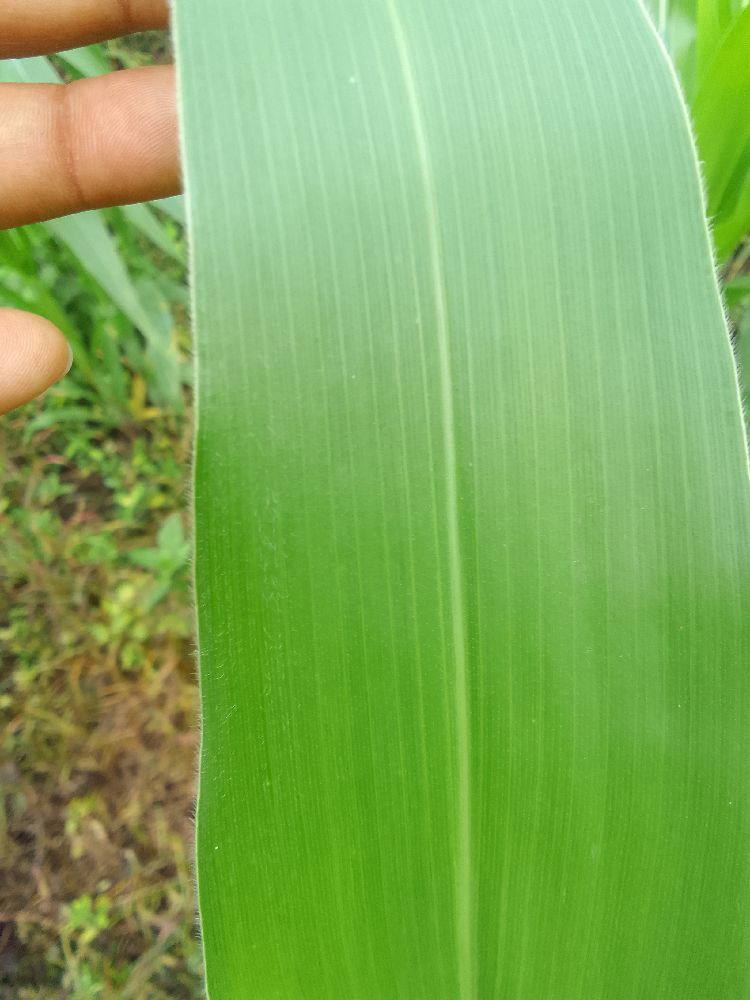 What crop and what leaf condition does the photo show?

maize, healthy
